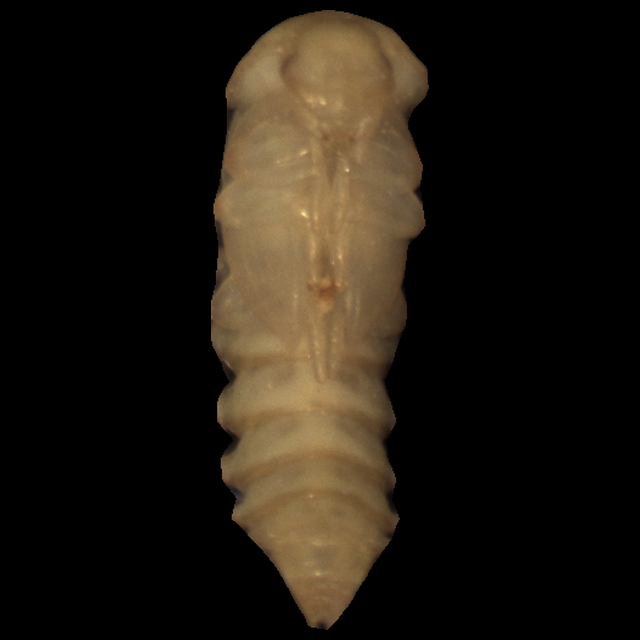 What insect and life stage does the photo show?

mealworm pupa
